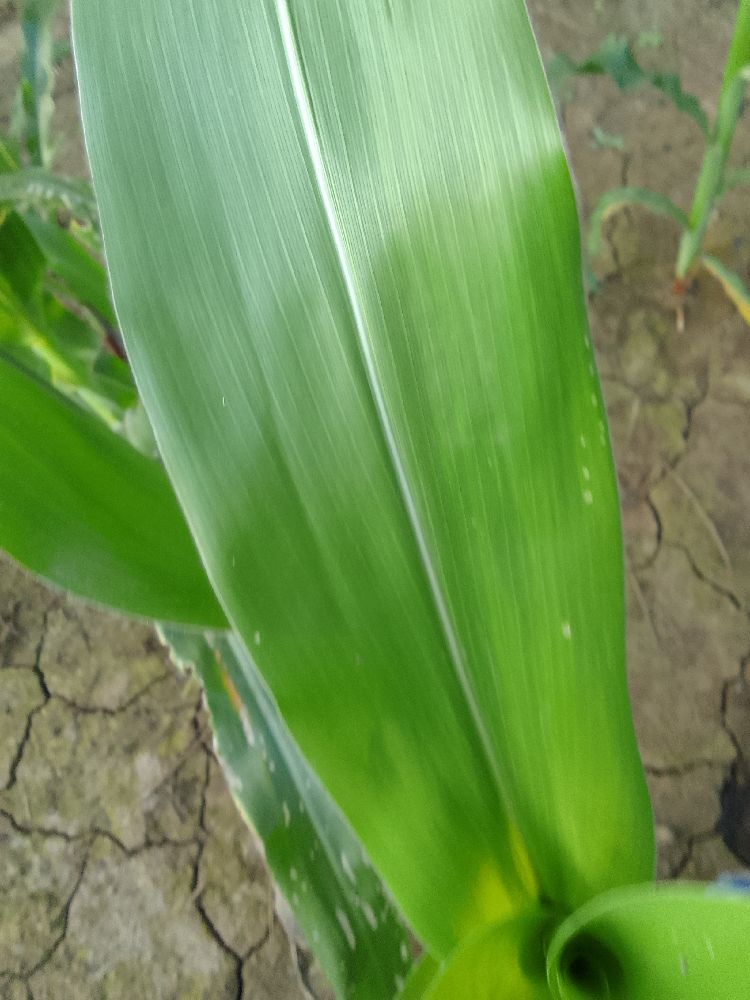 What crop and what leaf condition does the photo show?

maize, healthy
